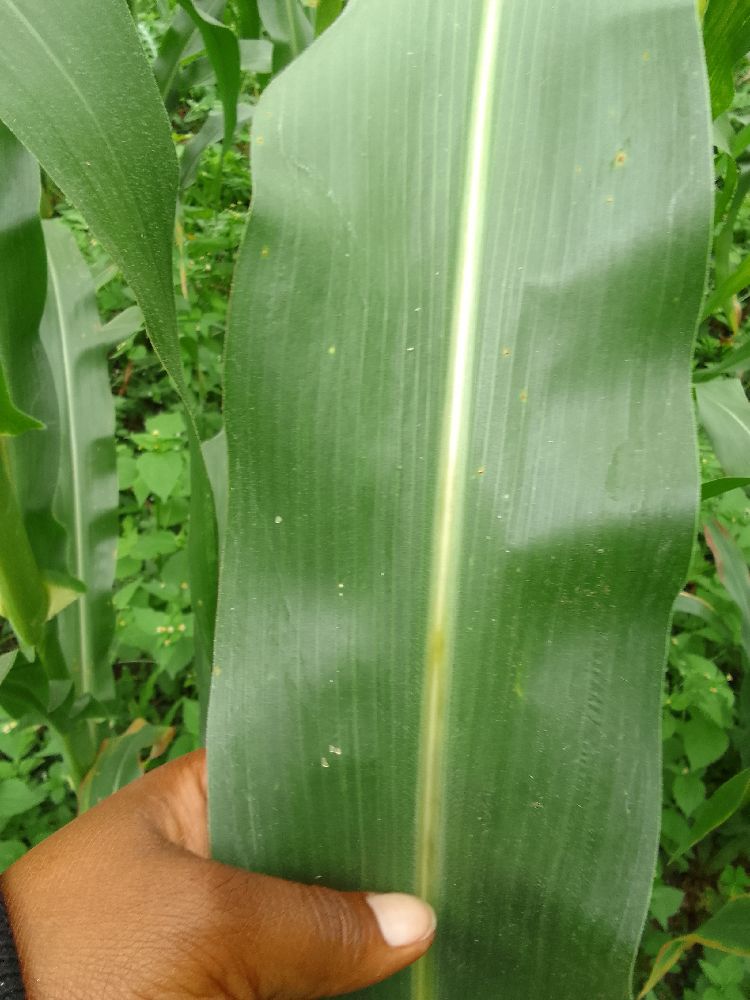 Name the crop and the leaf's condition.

maize, healthy
